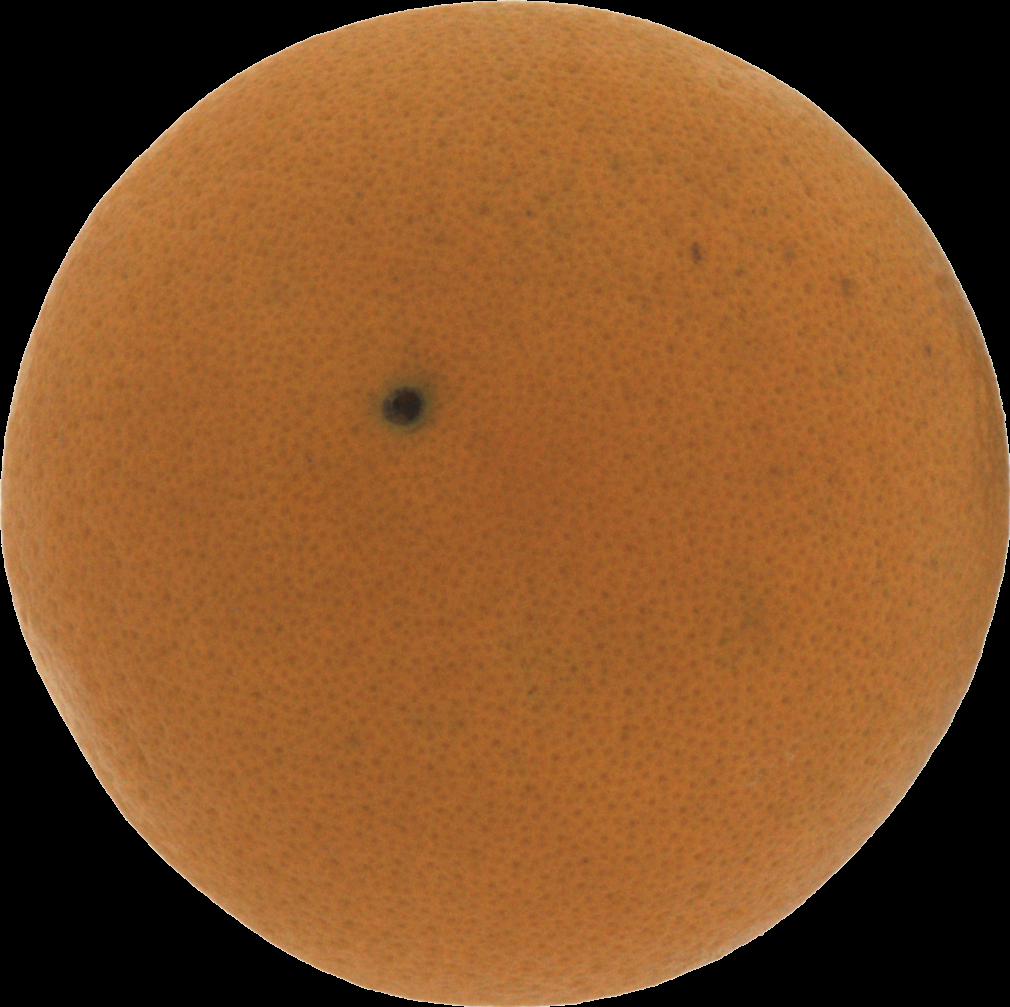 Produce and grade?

orange, good
